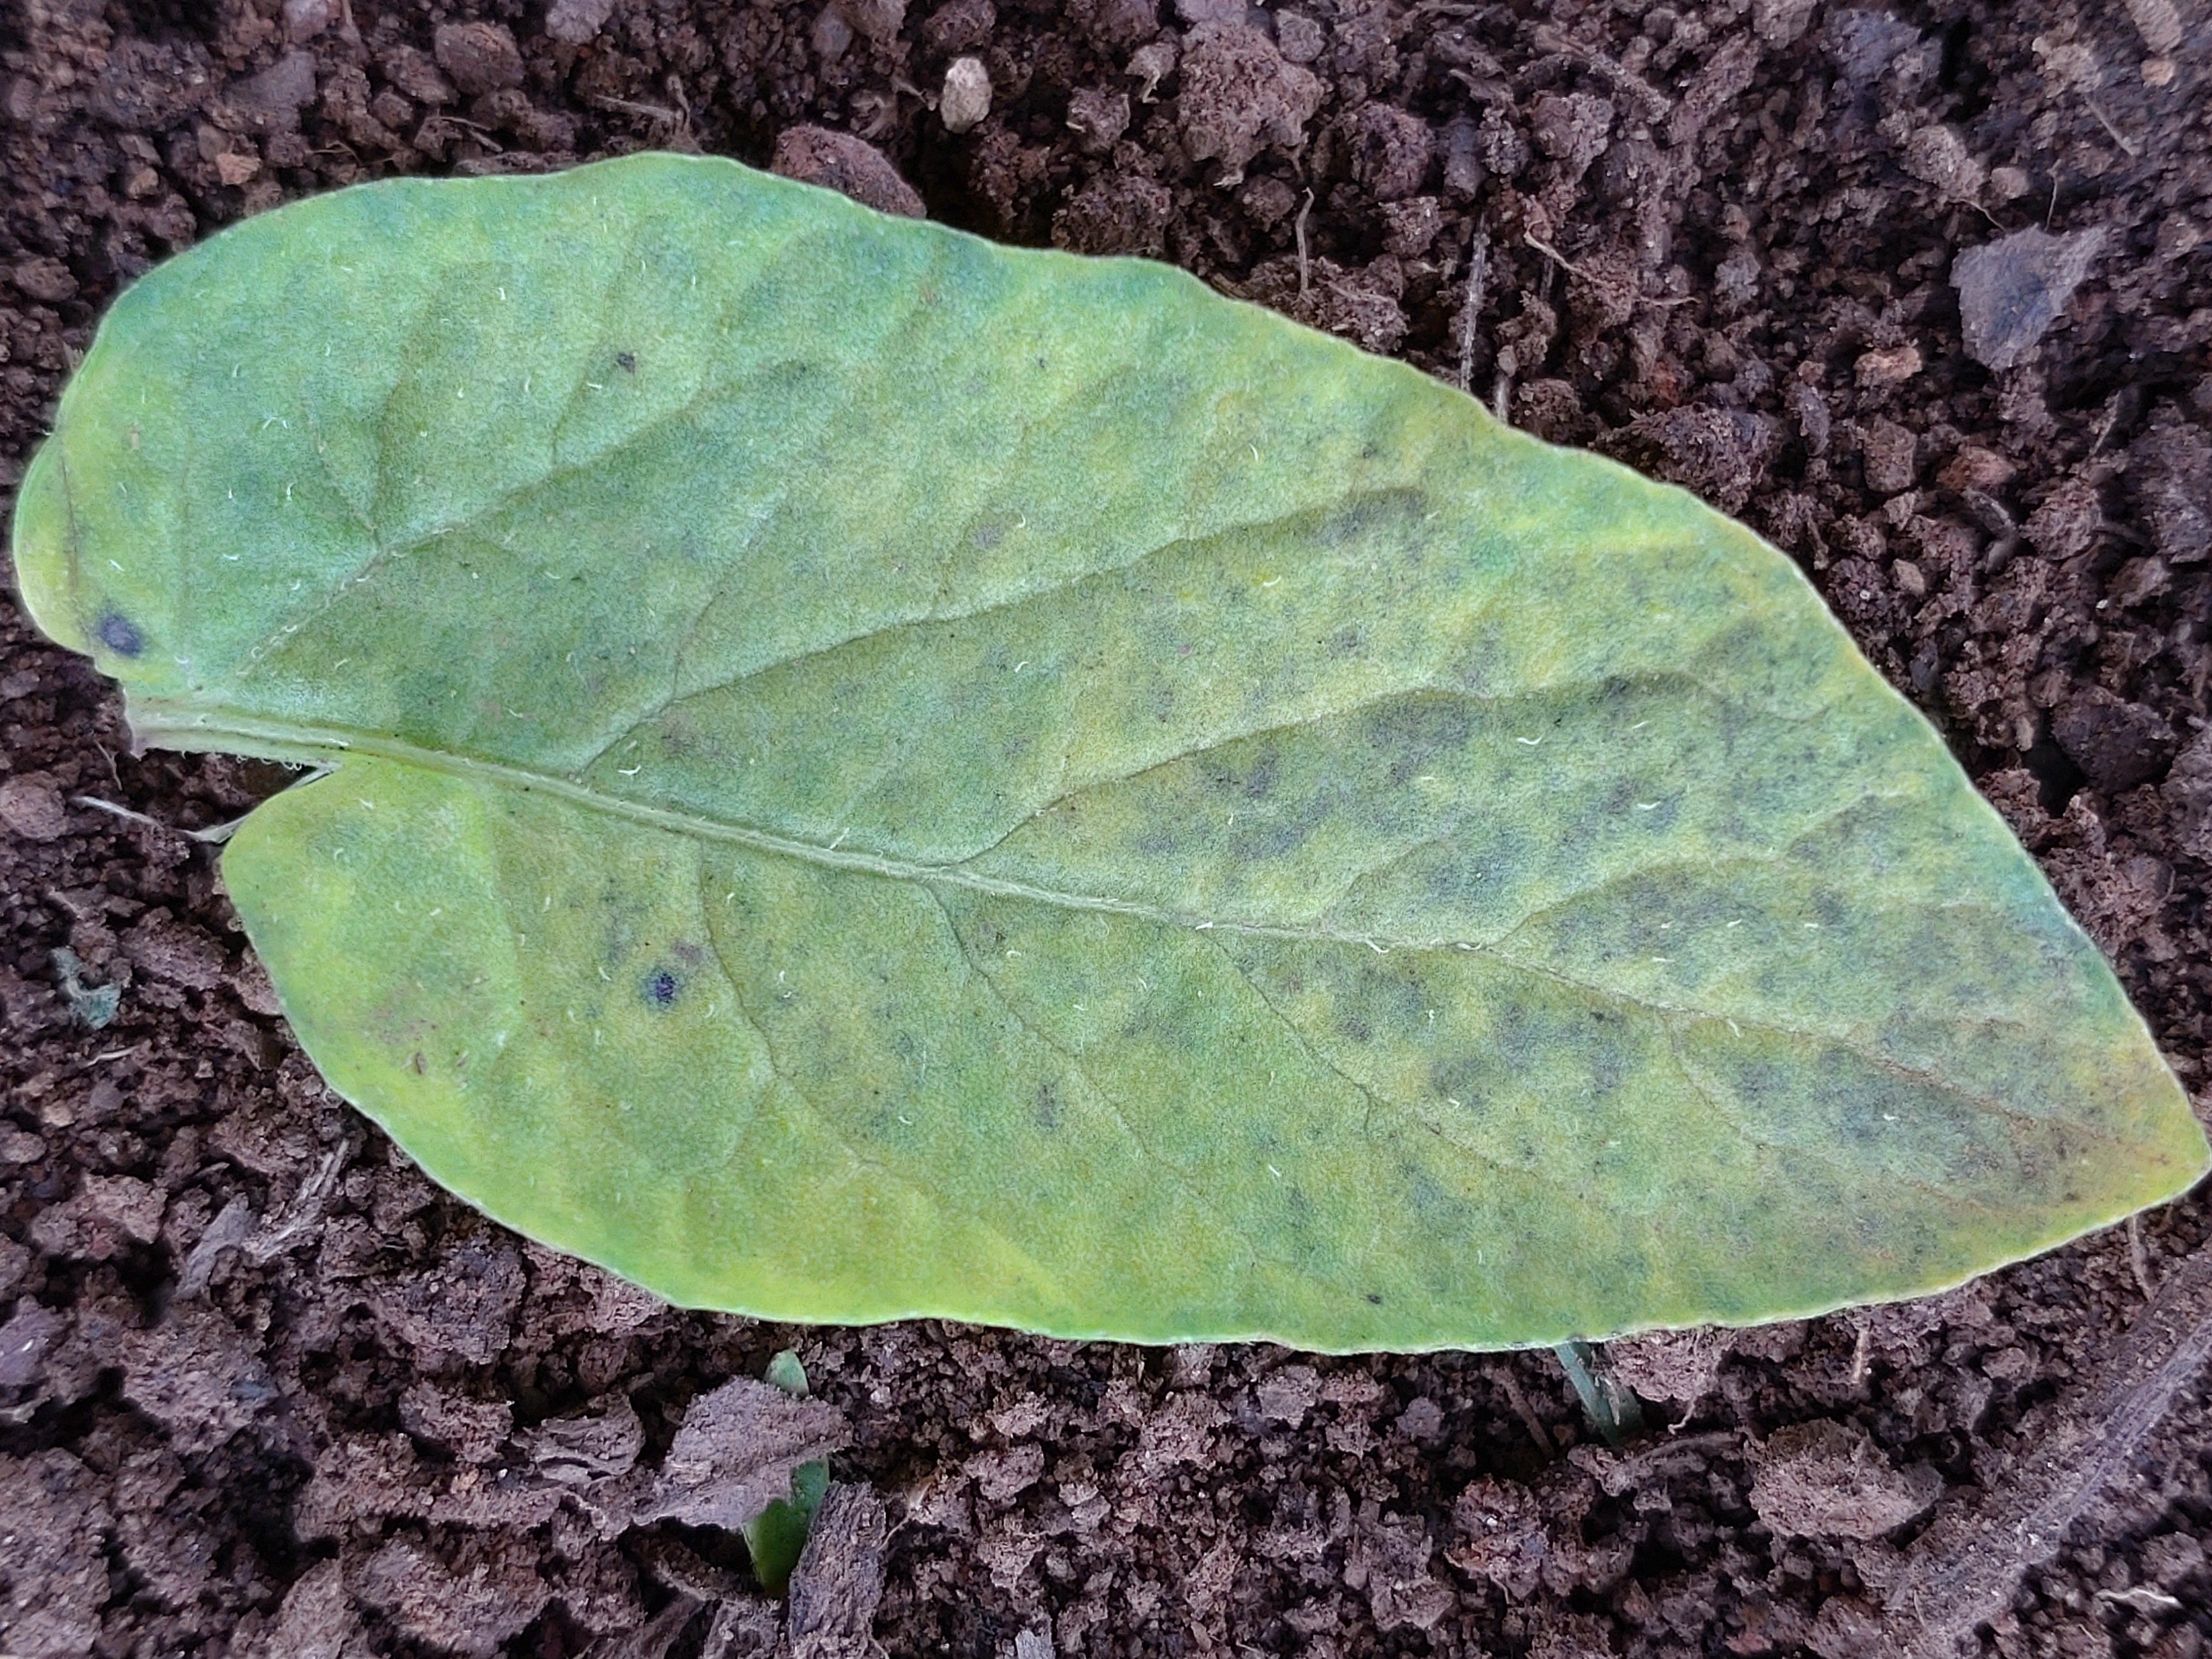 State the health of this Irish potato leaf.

late blight
